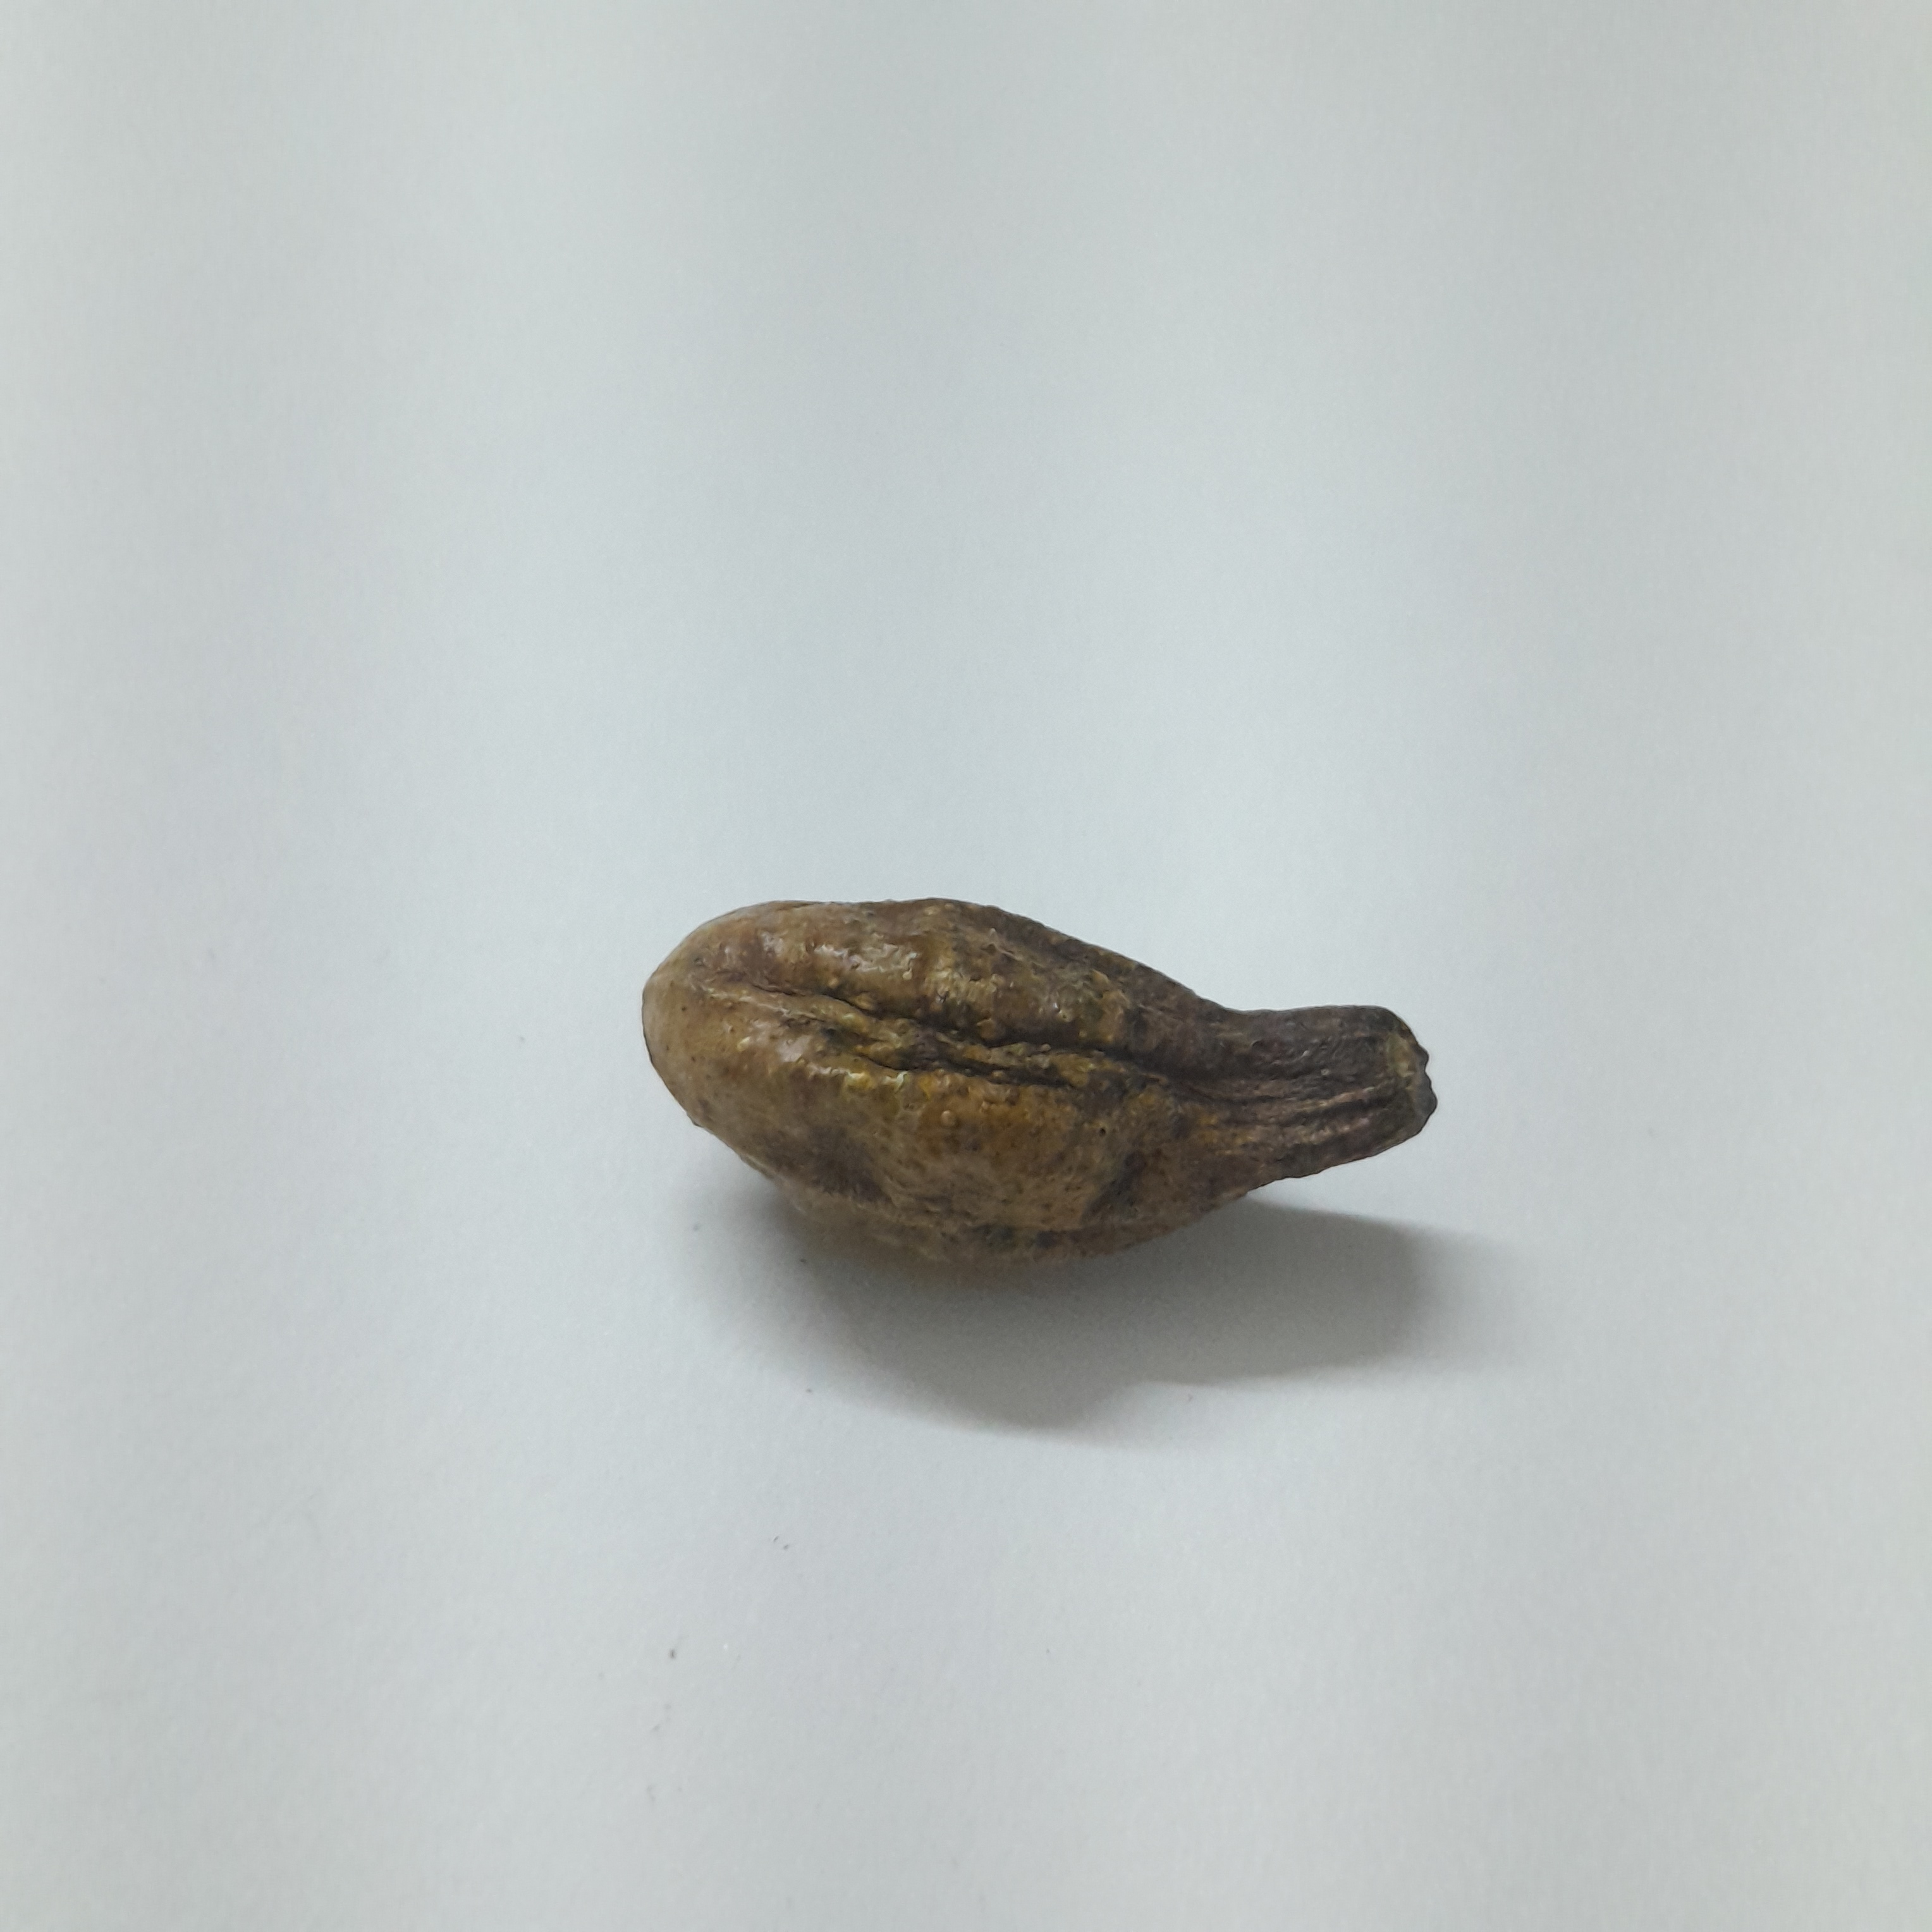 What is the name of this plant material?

hirdaa
